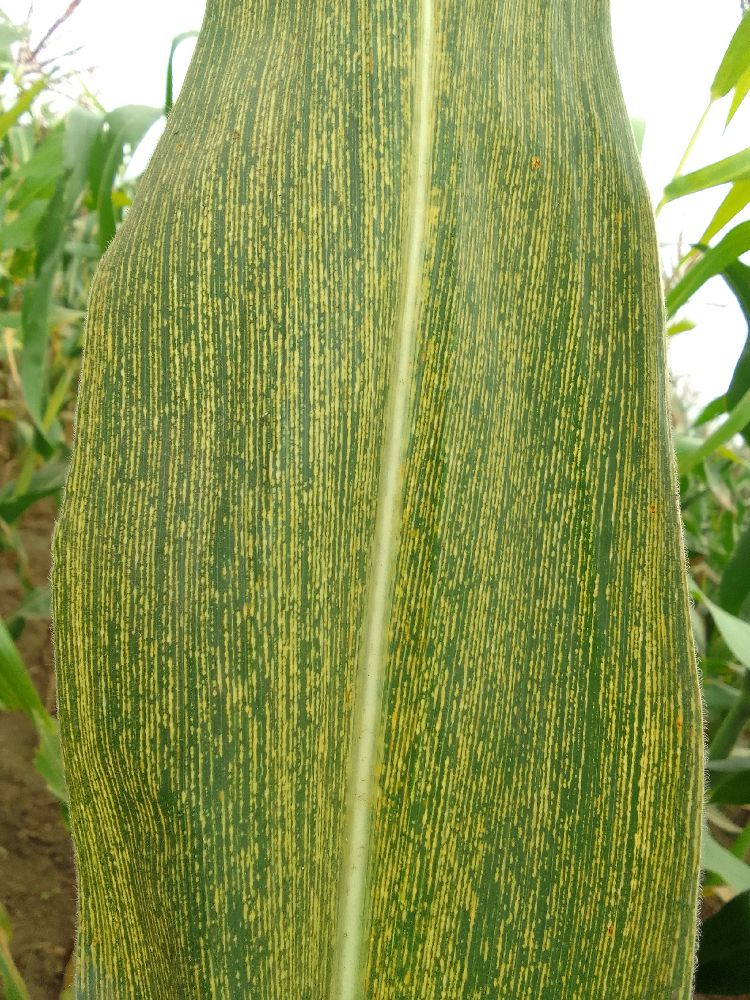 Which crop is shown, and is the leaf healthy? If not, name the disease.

maize, maize streak virus
